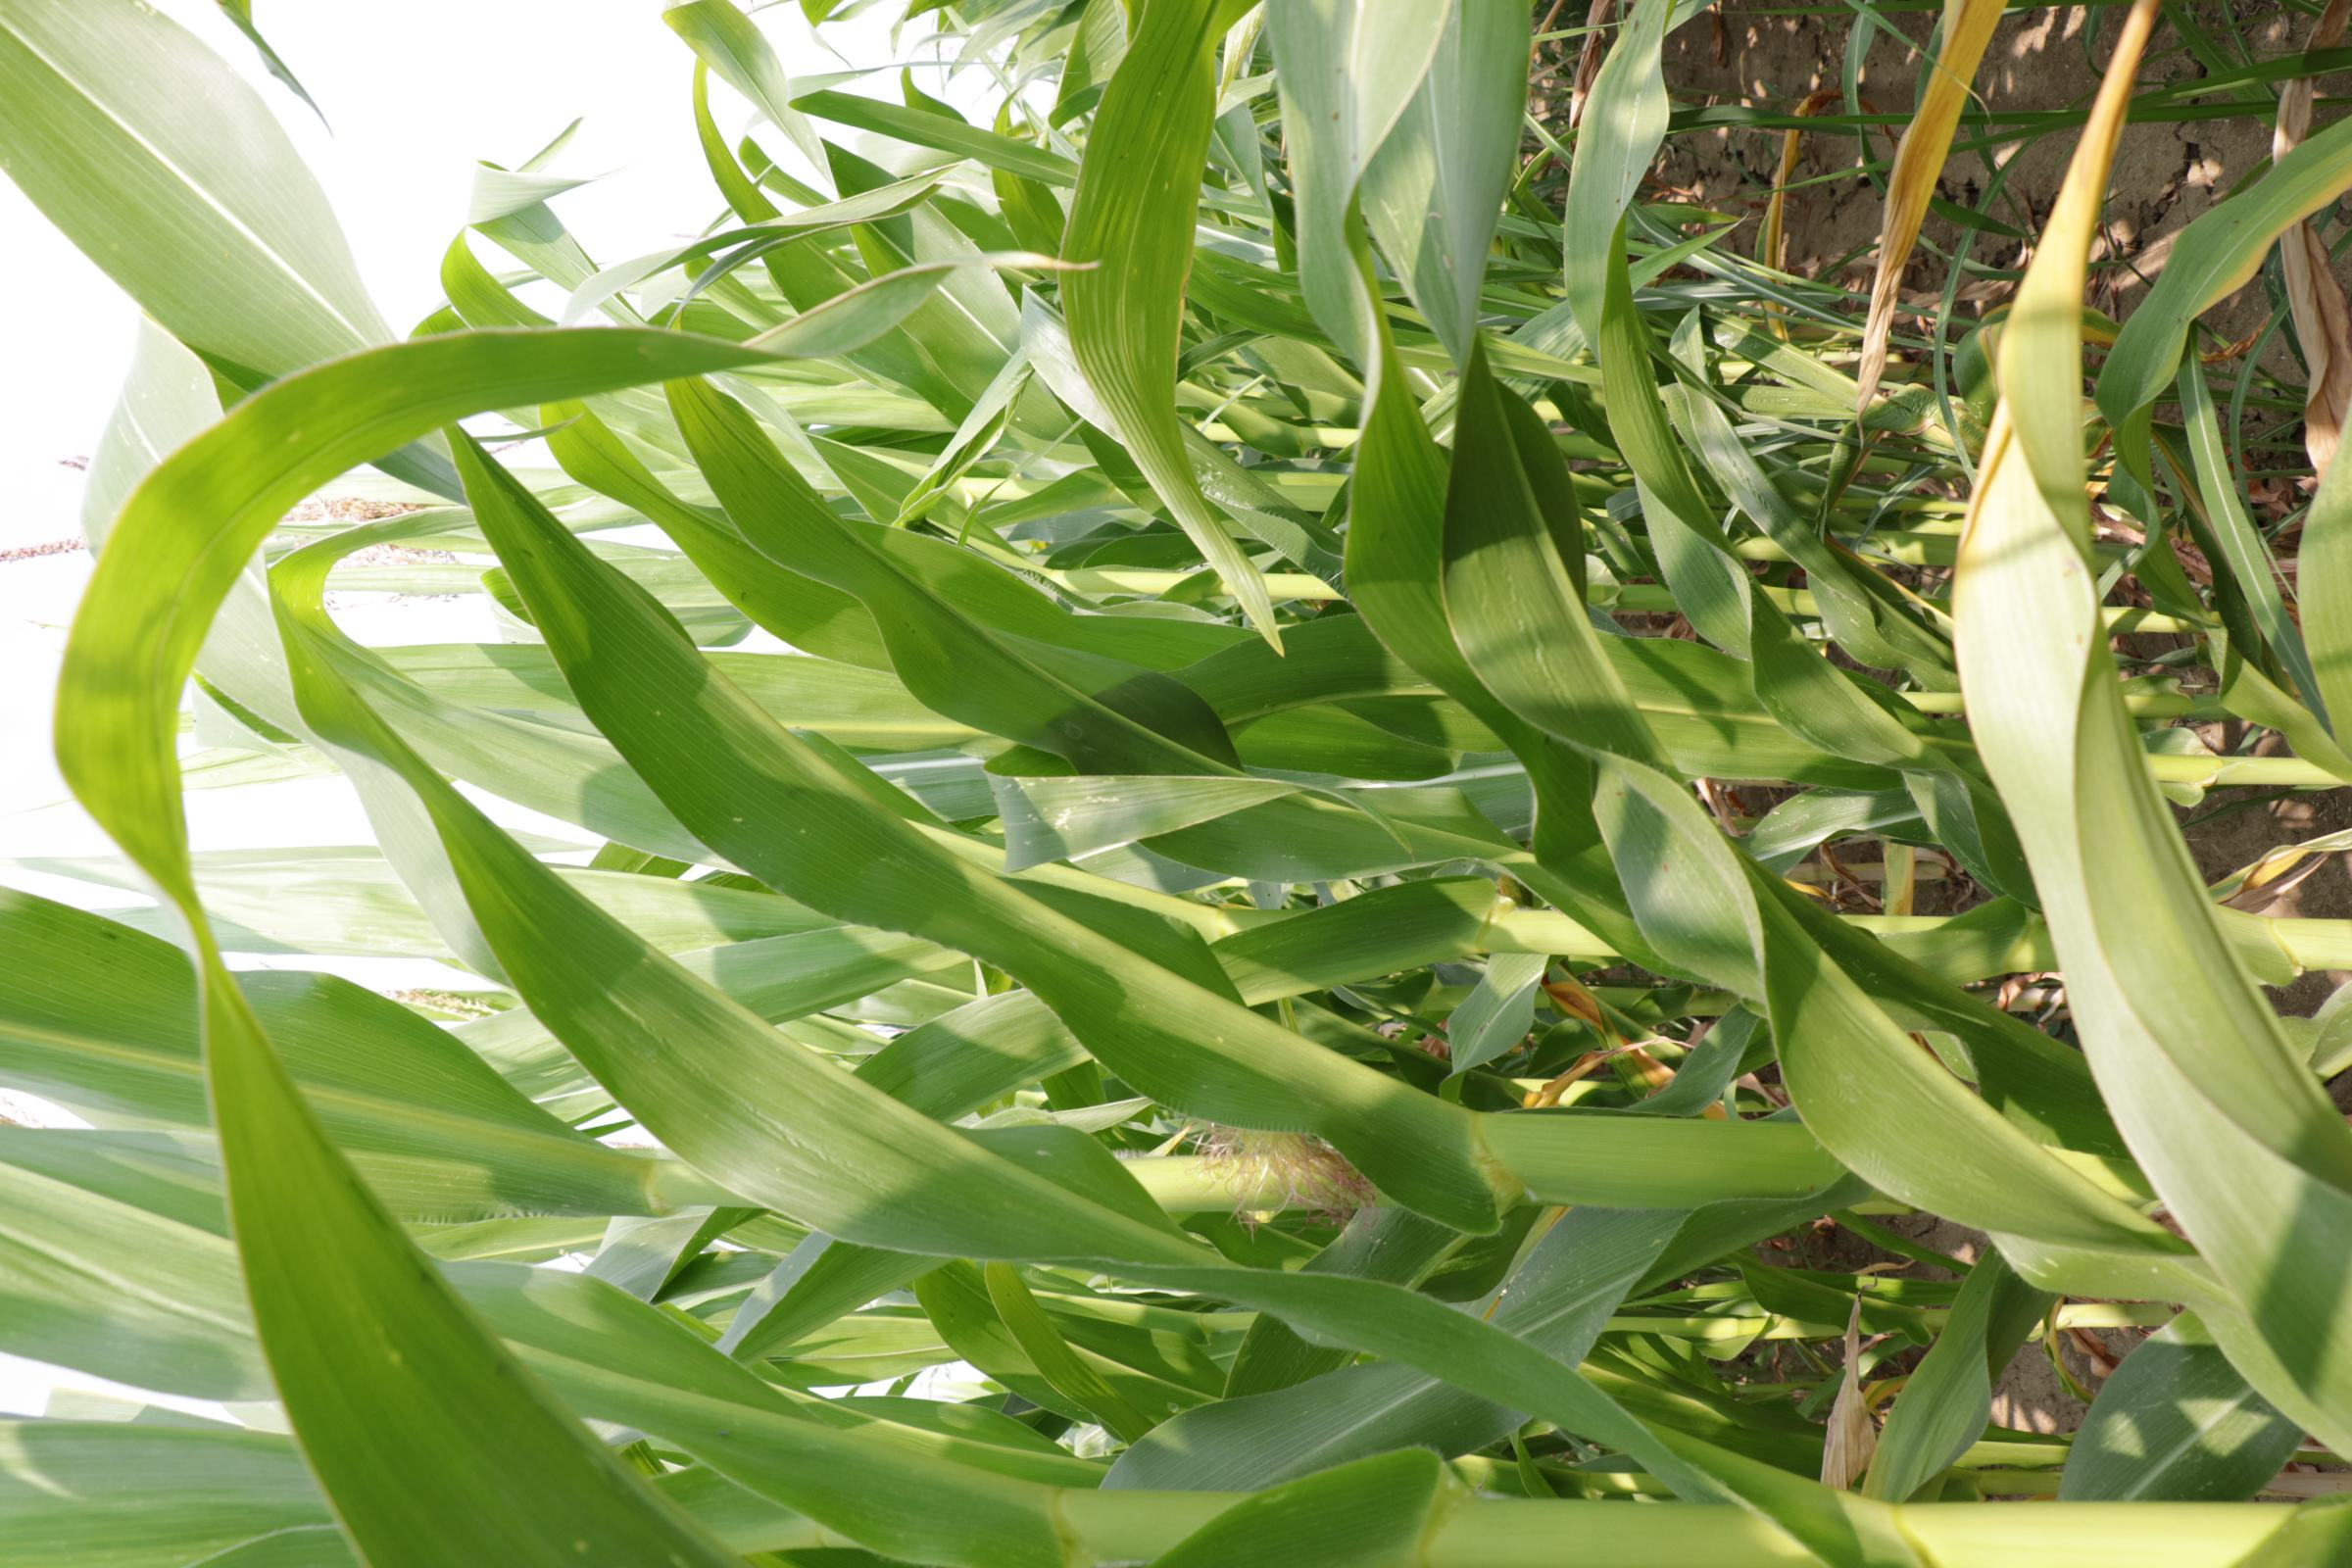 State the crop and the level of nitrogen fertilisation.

maize, full nitrogen fertilisation
